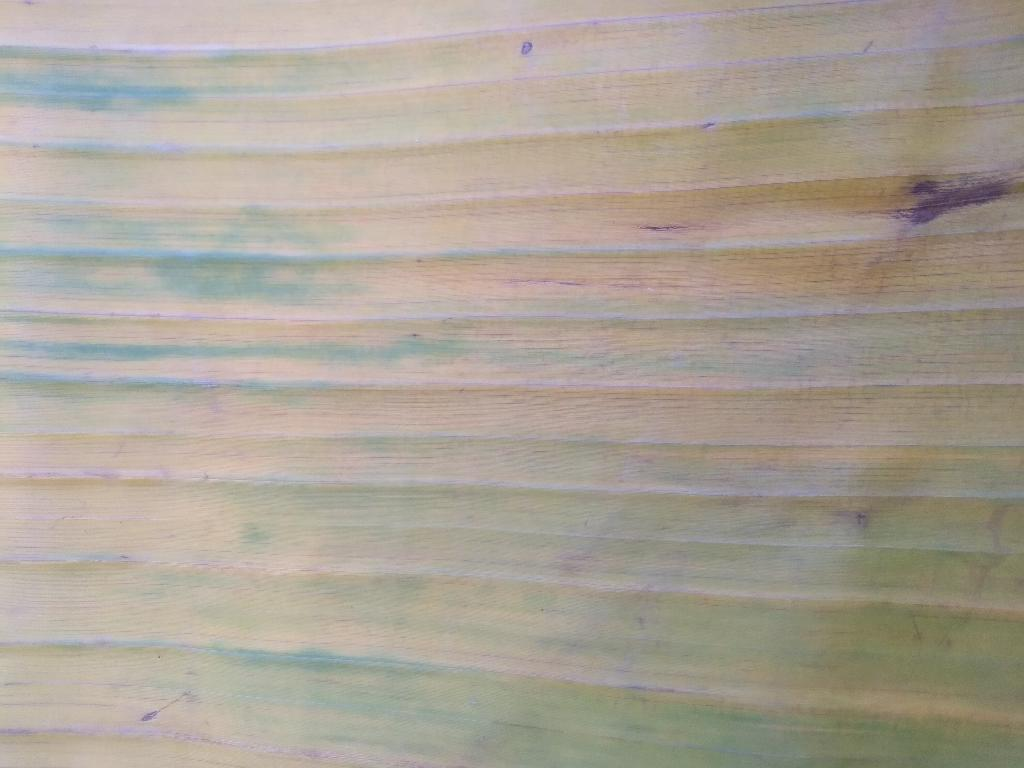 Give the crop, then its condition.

banana, fusarium wilt race 1
